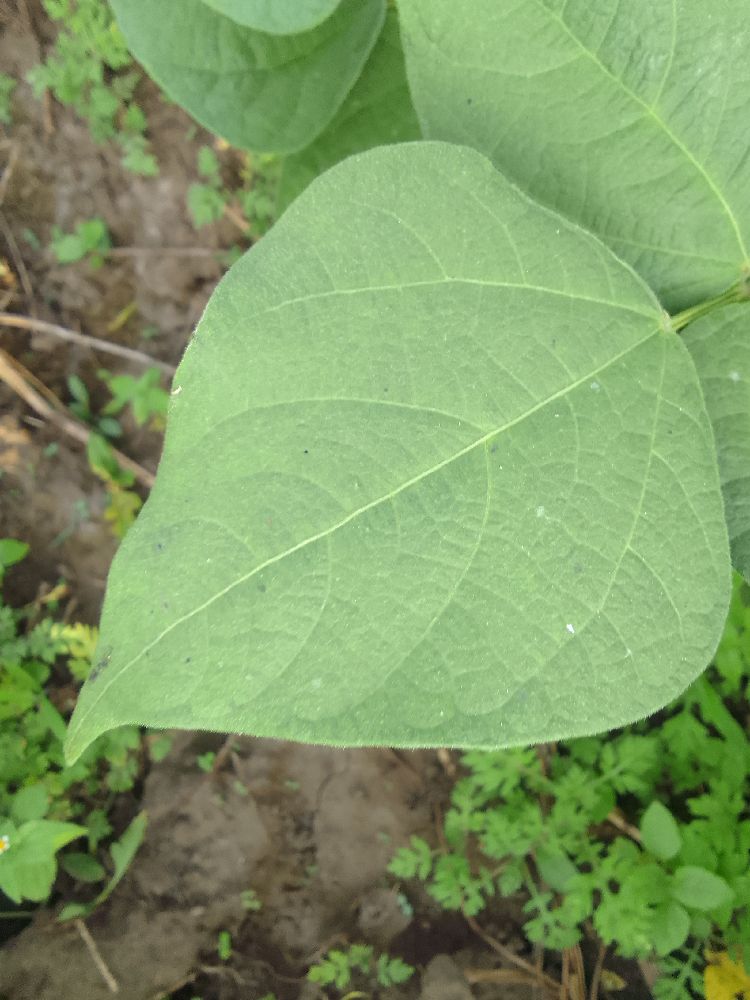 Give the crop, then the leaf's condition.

common bean, healthy
